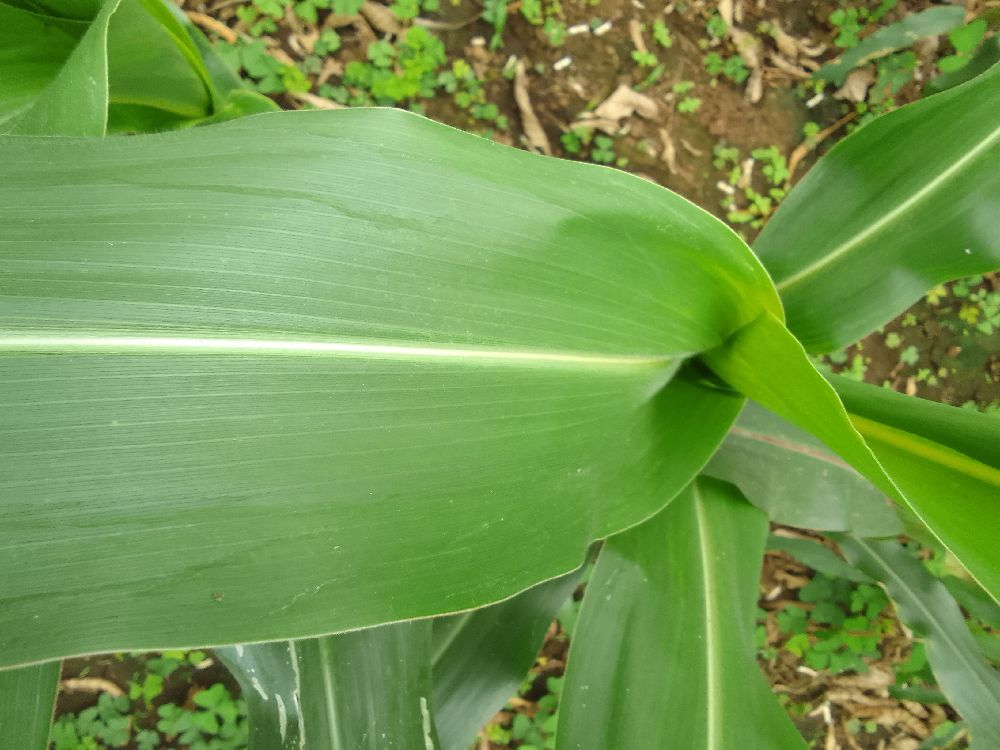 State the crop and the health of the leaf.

maize, healthy
